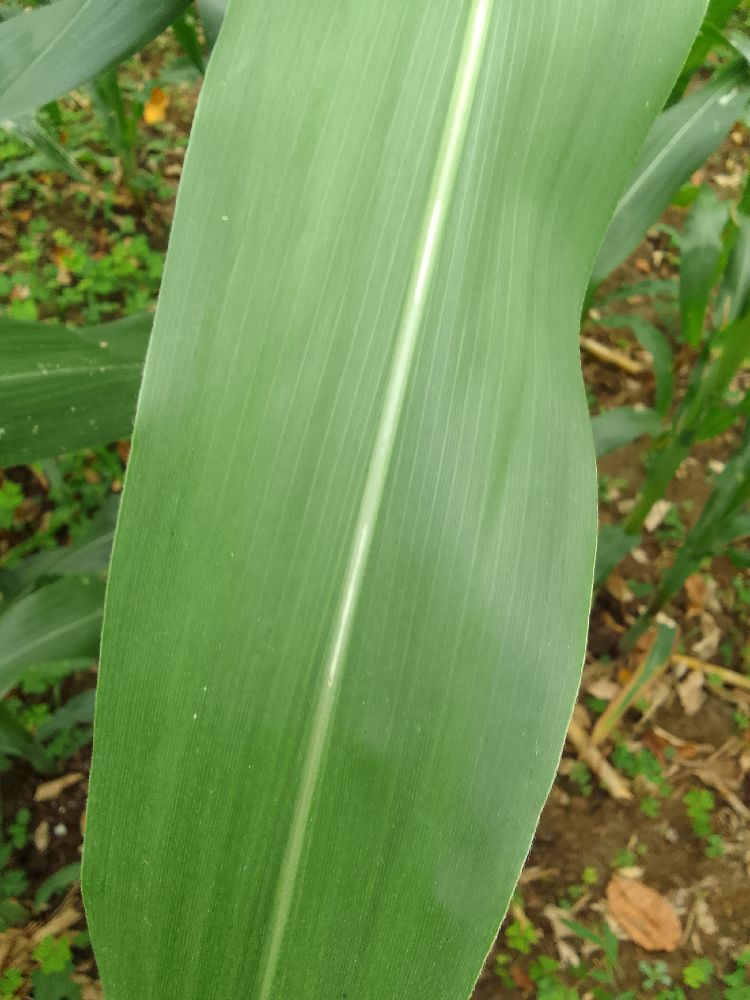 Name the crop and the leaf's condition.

maize, healthy
